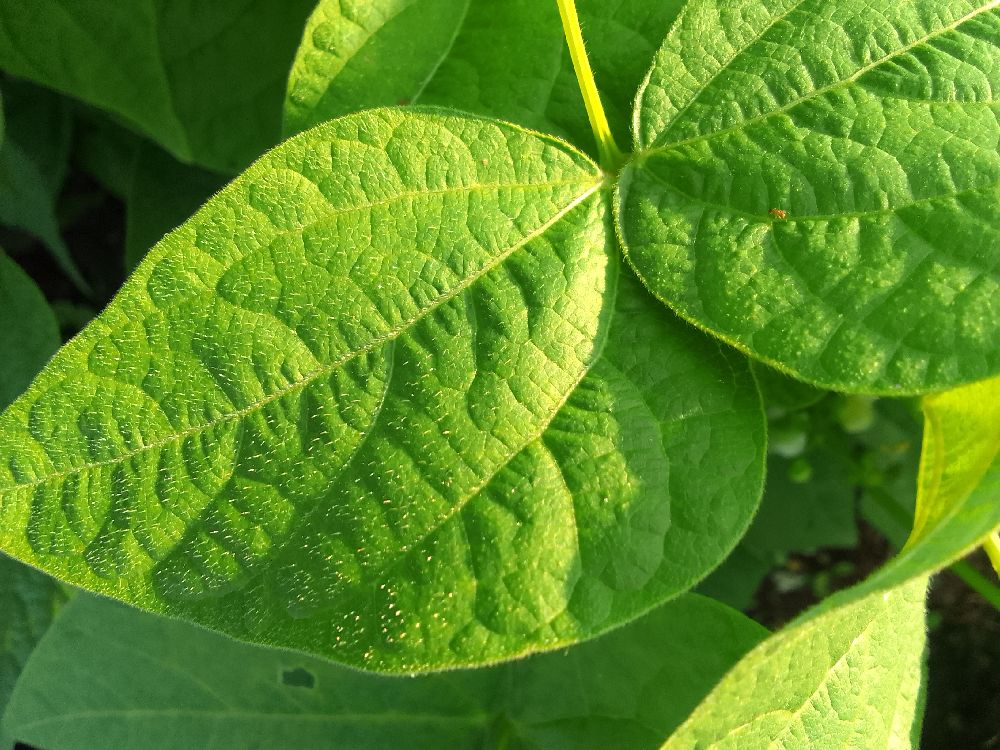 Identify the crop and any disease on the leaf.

common bean, healthy
